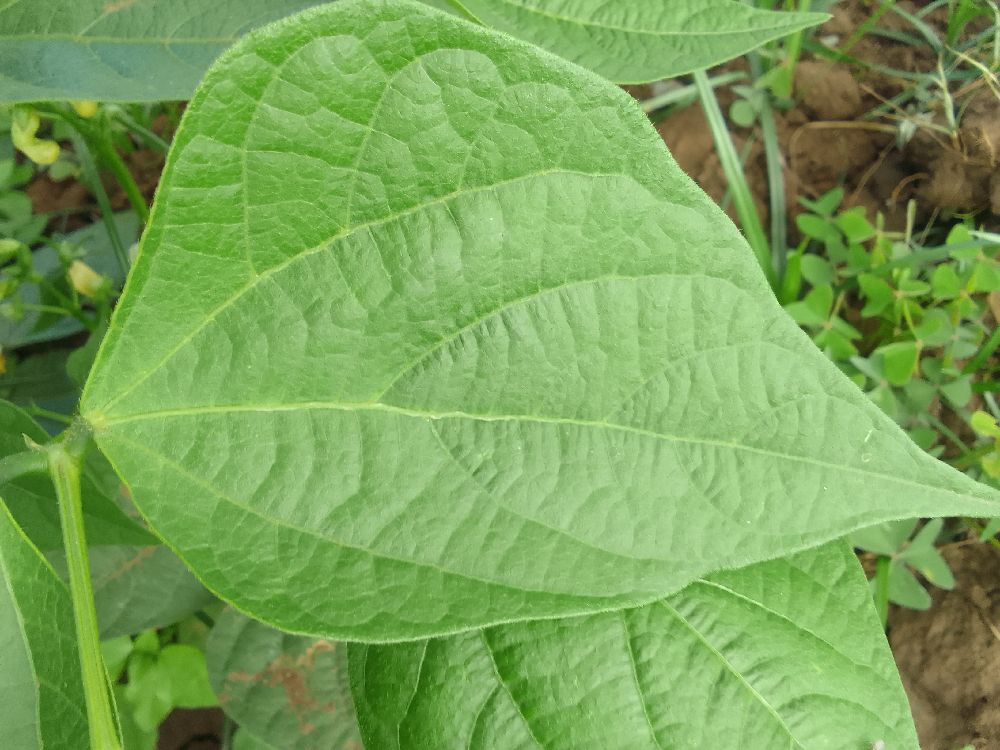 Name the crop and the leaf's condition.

common bean, healthy
